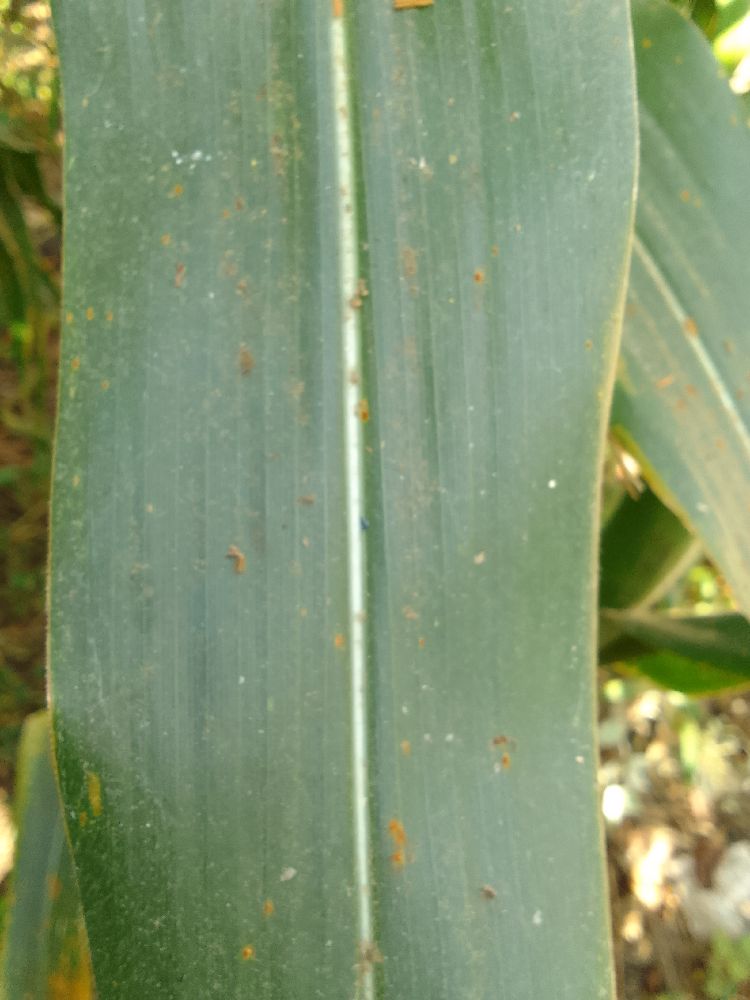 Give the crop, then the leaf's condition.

maize, healthy
